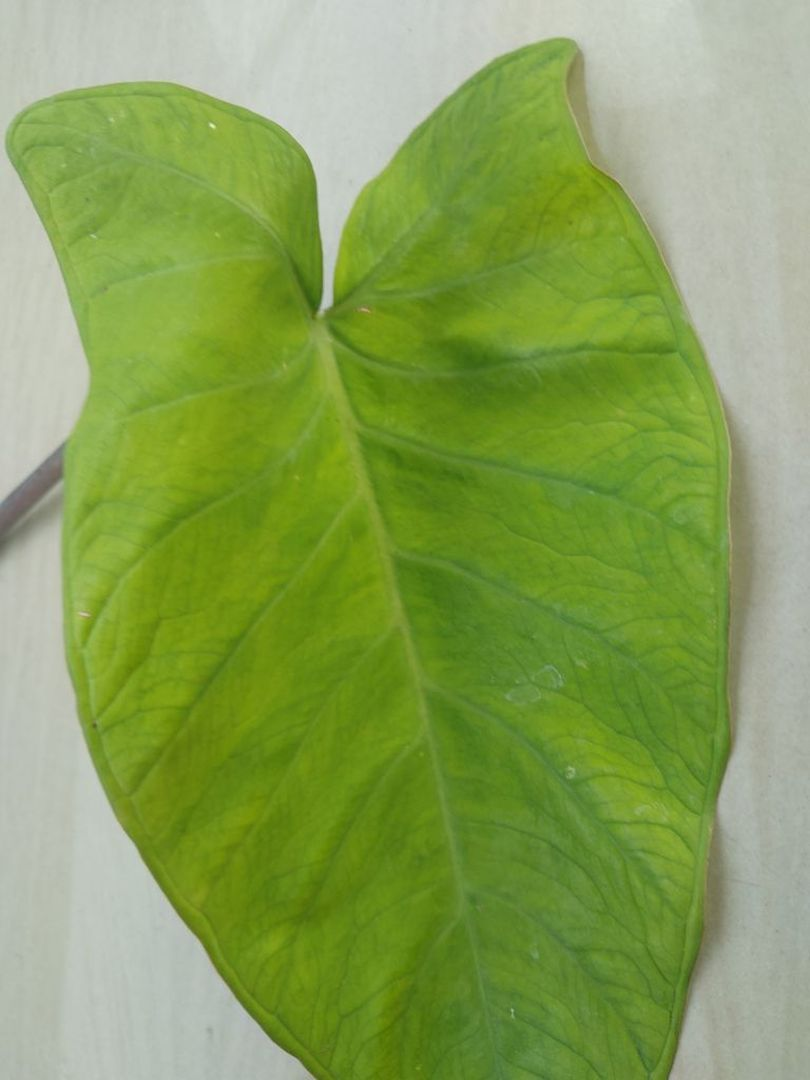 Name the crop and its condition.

taro, mosaic
